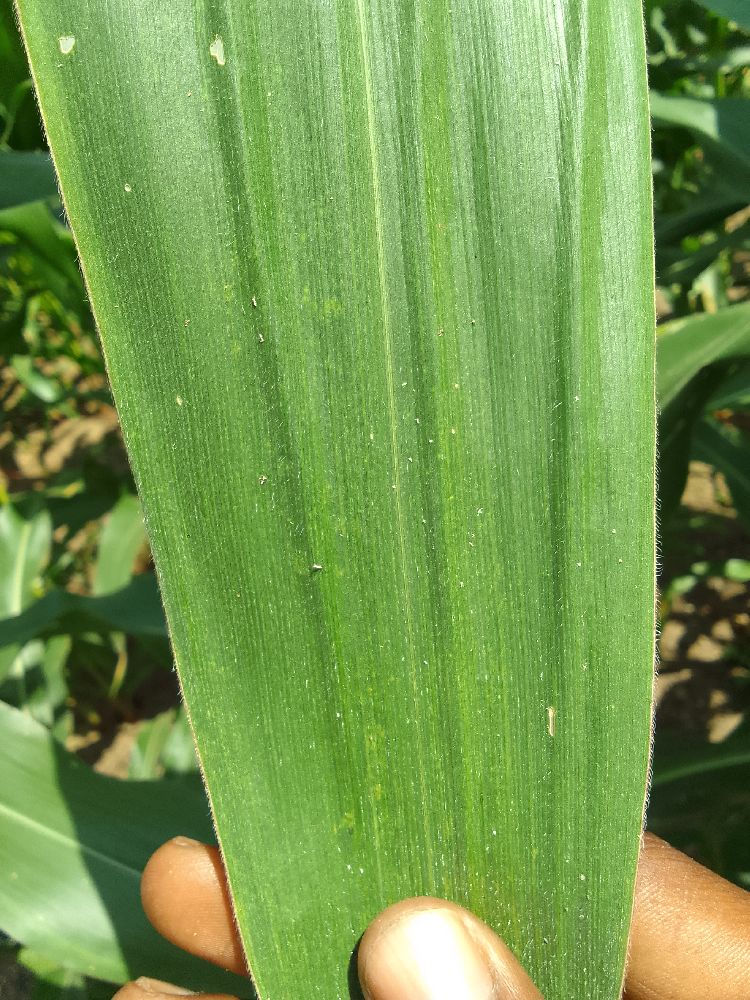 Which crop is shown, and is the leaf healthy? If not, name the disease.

maize, healthy
